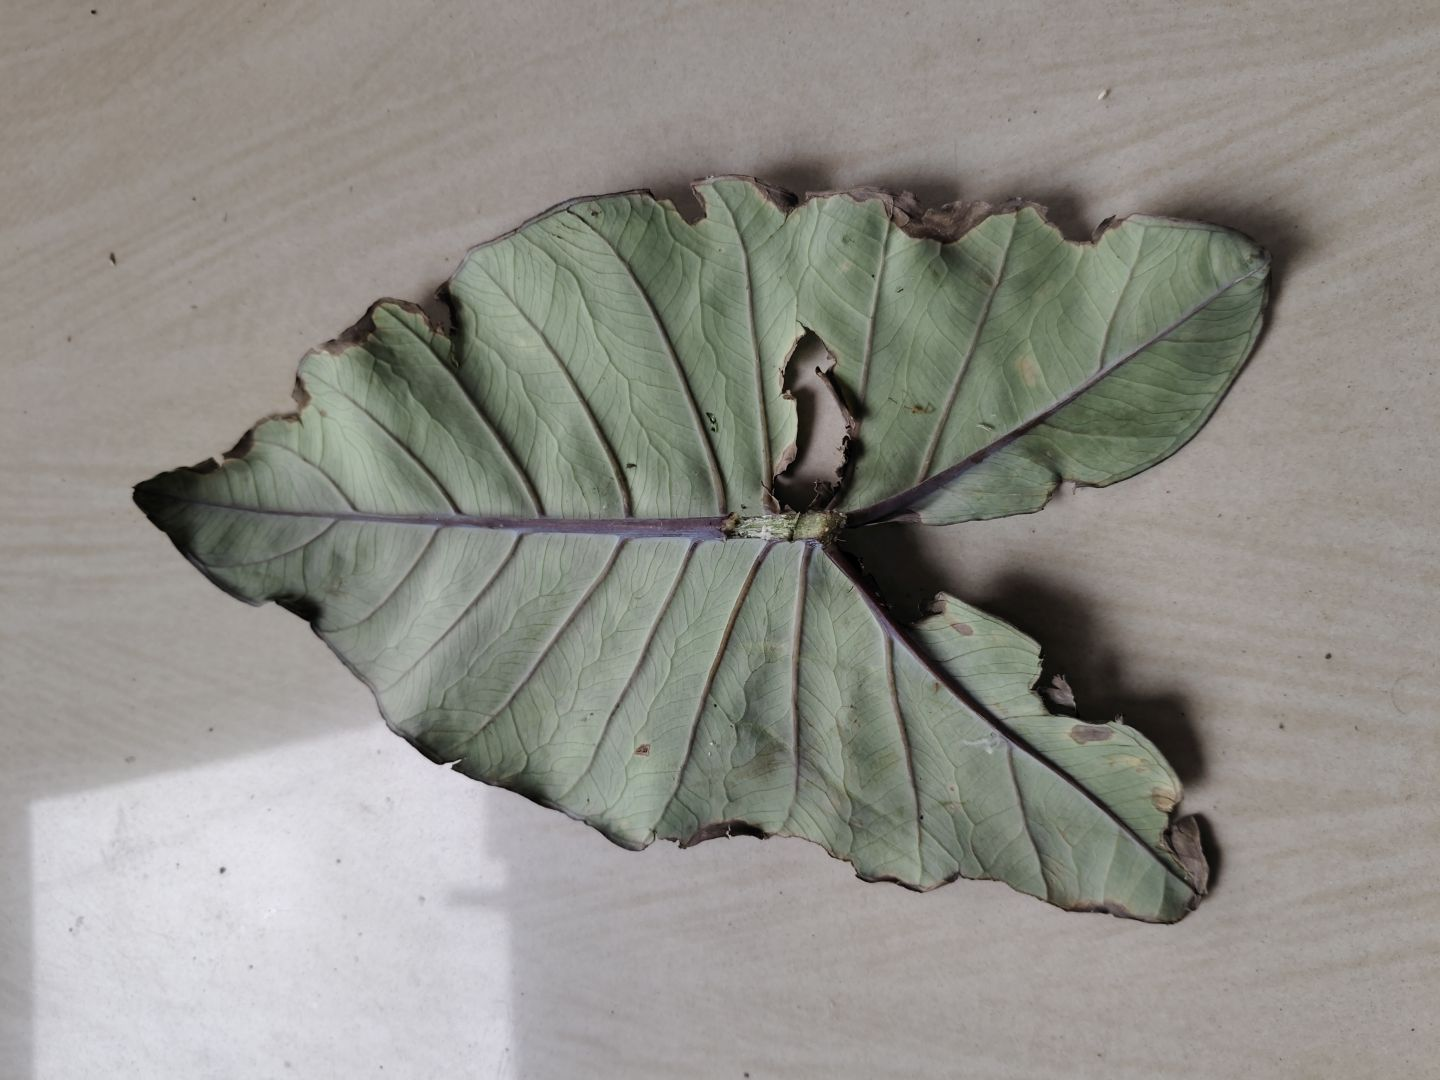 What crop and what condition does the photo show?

taro, leaf blight
